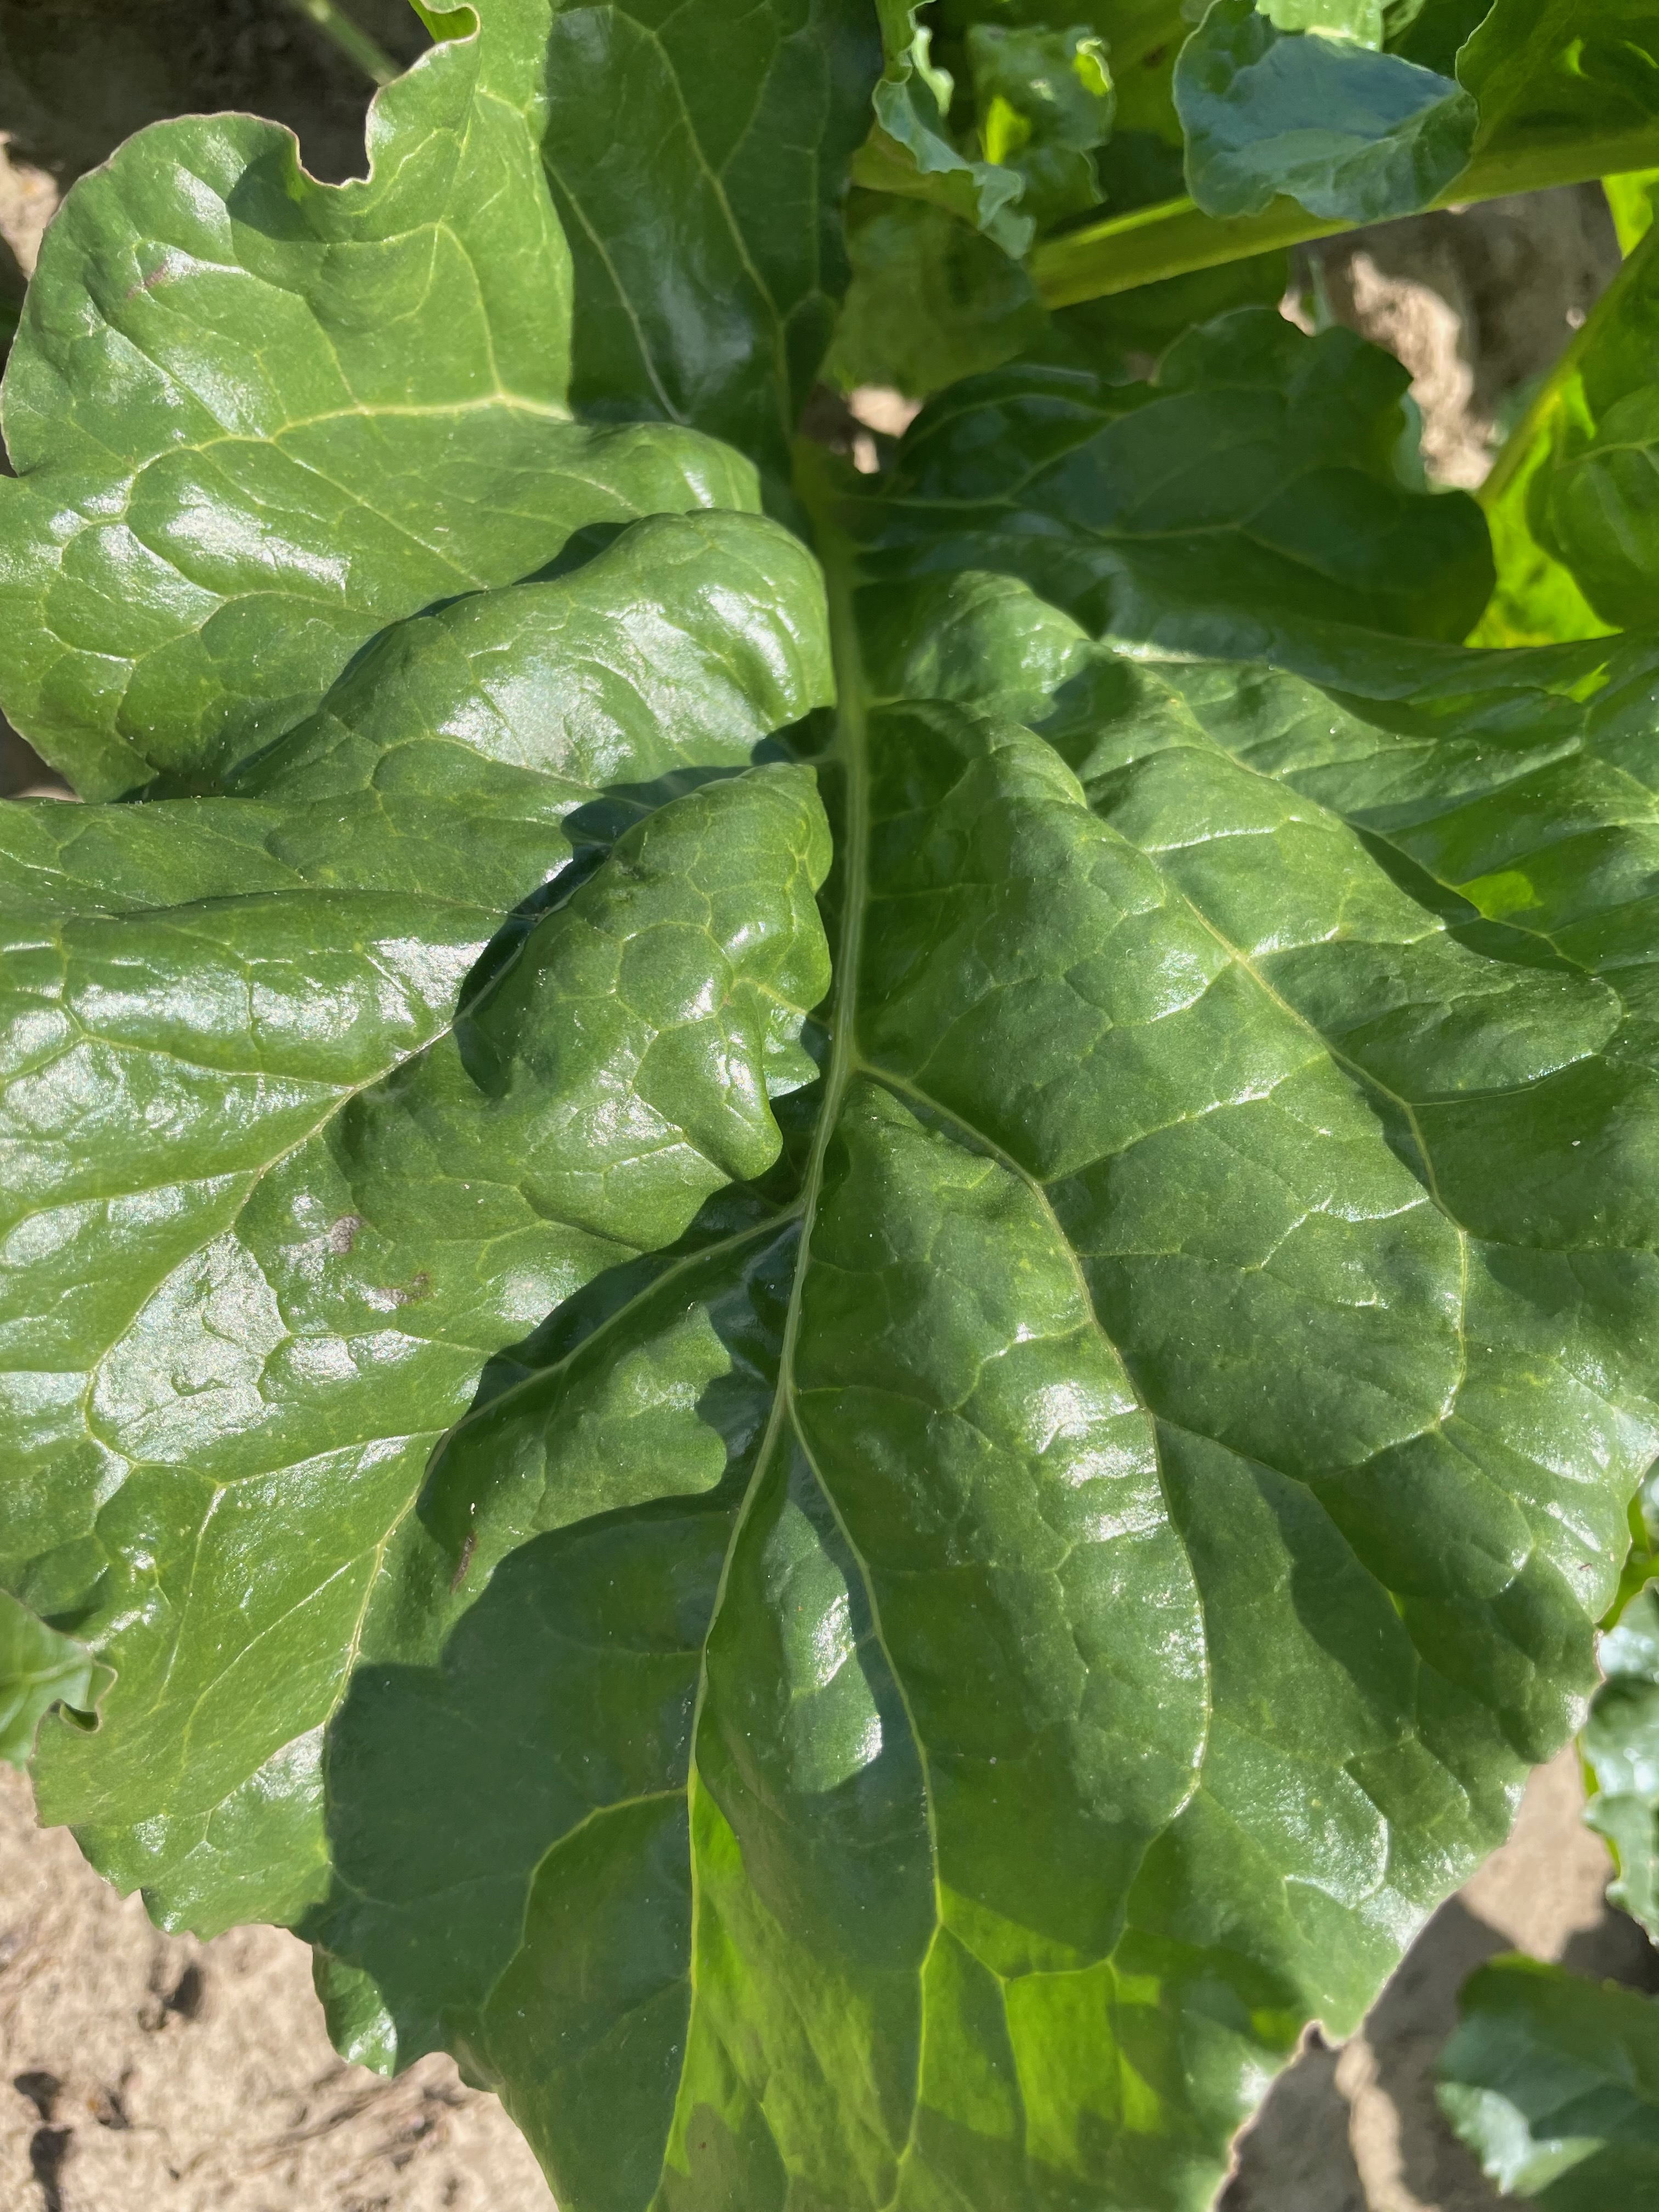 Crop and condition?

beet, unaffected
